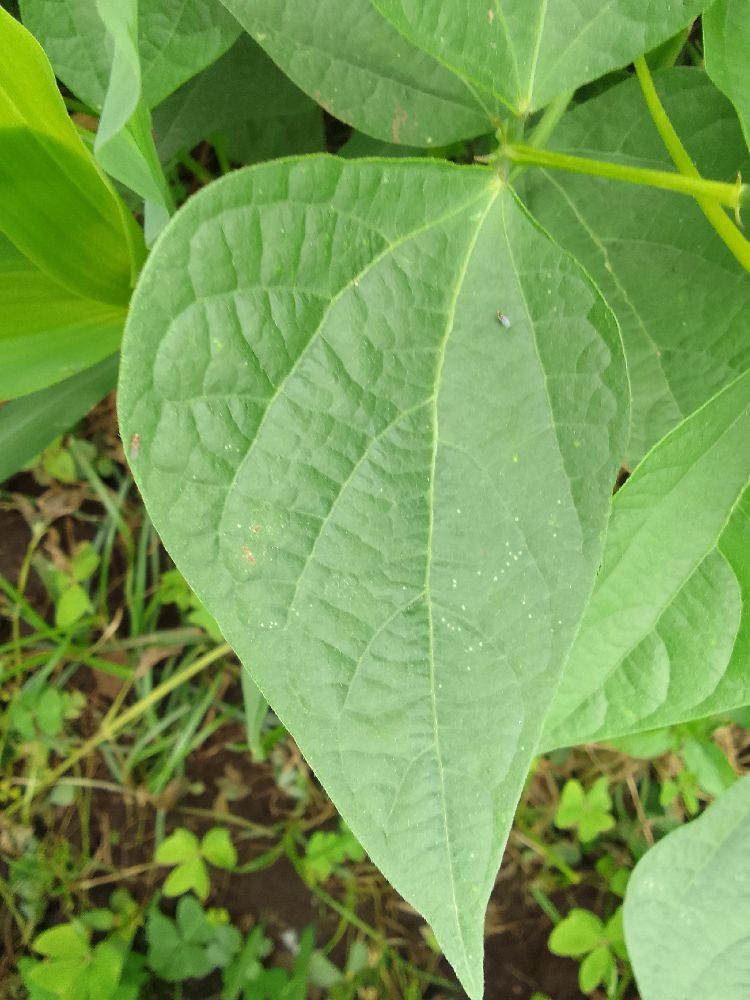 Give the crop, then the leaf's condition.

common bean, healthy
